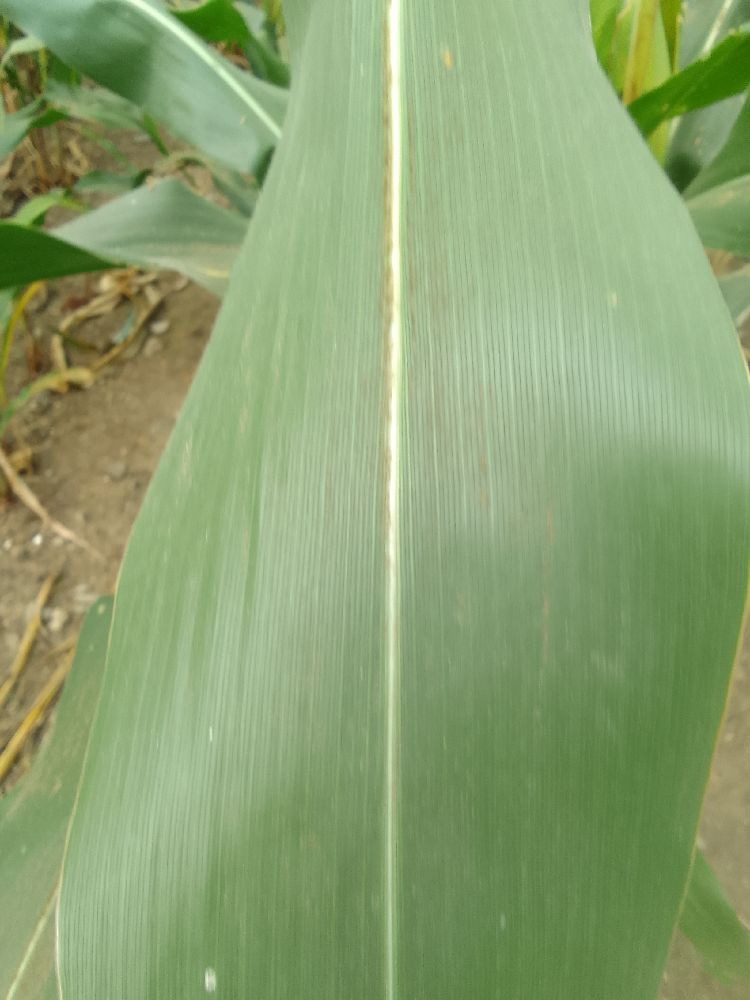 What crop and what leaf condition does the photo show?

maize, healthy
